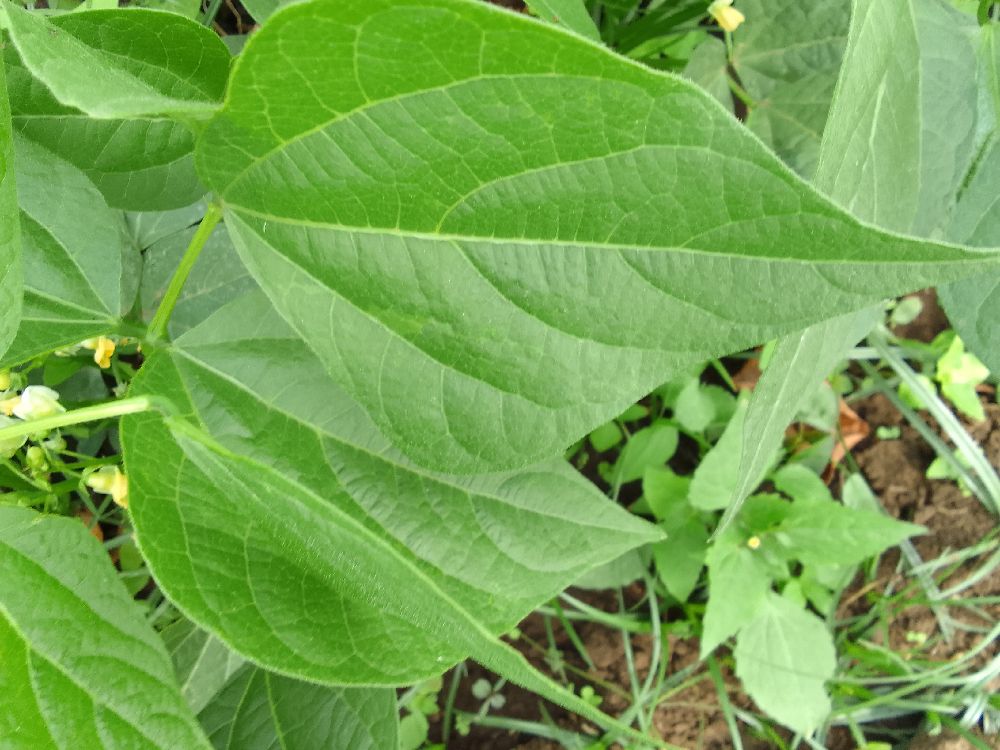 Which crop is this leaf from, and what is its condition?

common bean, healthy
